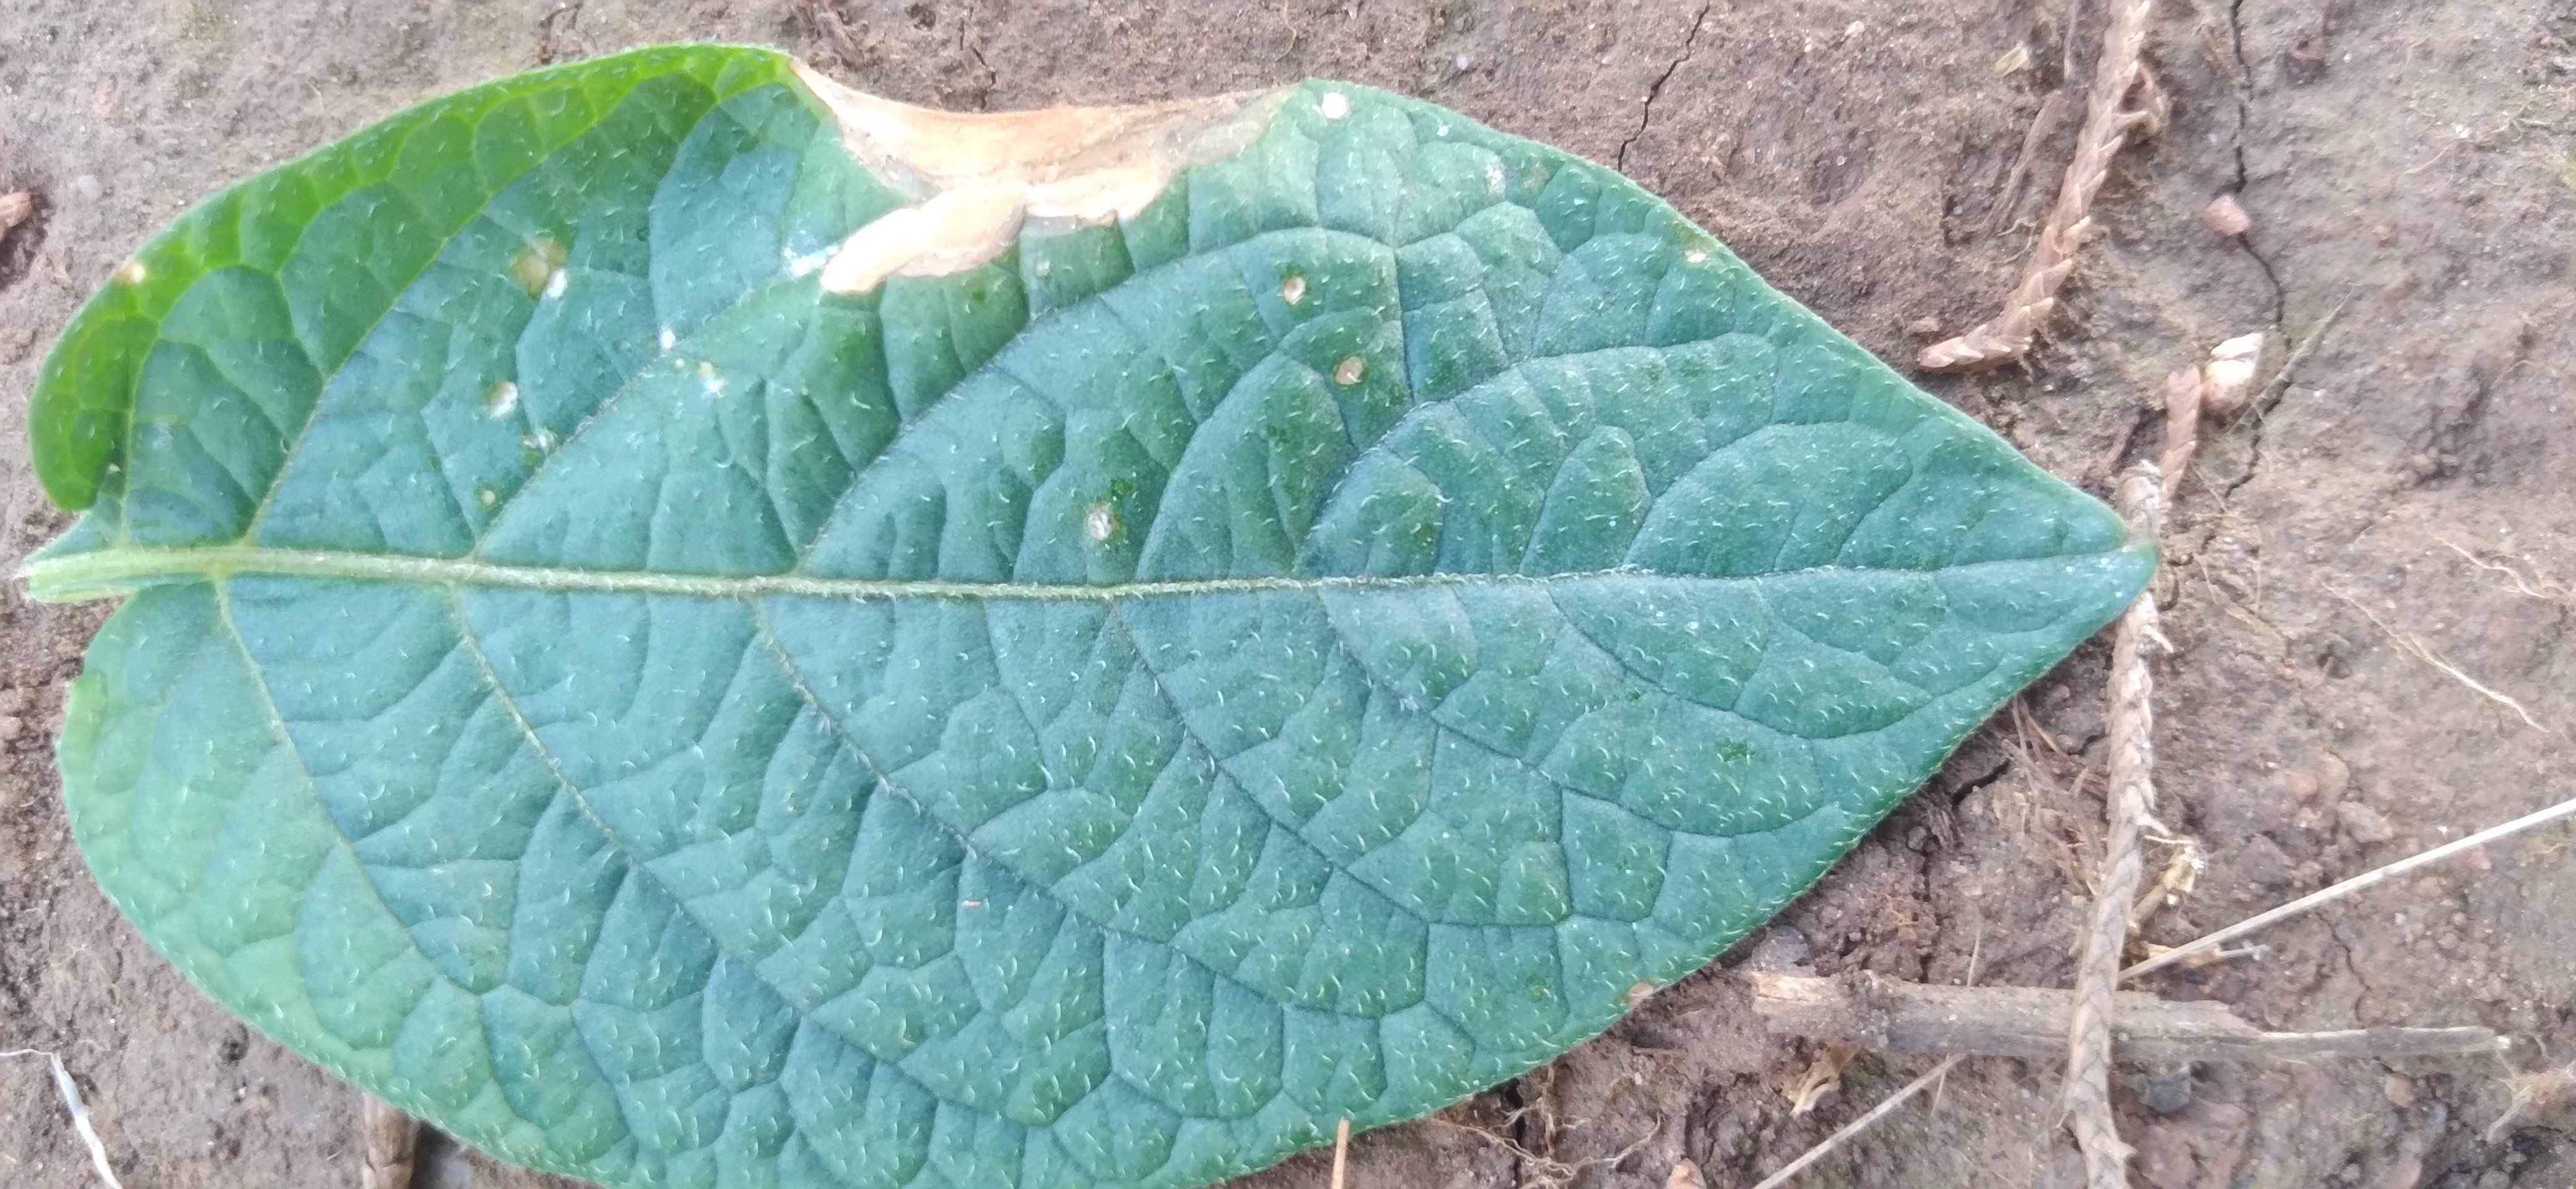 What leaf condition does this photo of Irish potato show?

early blight
